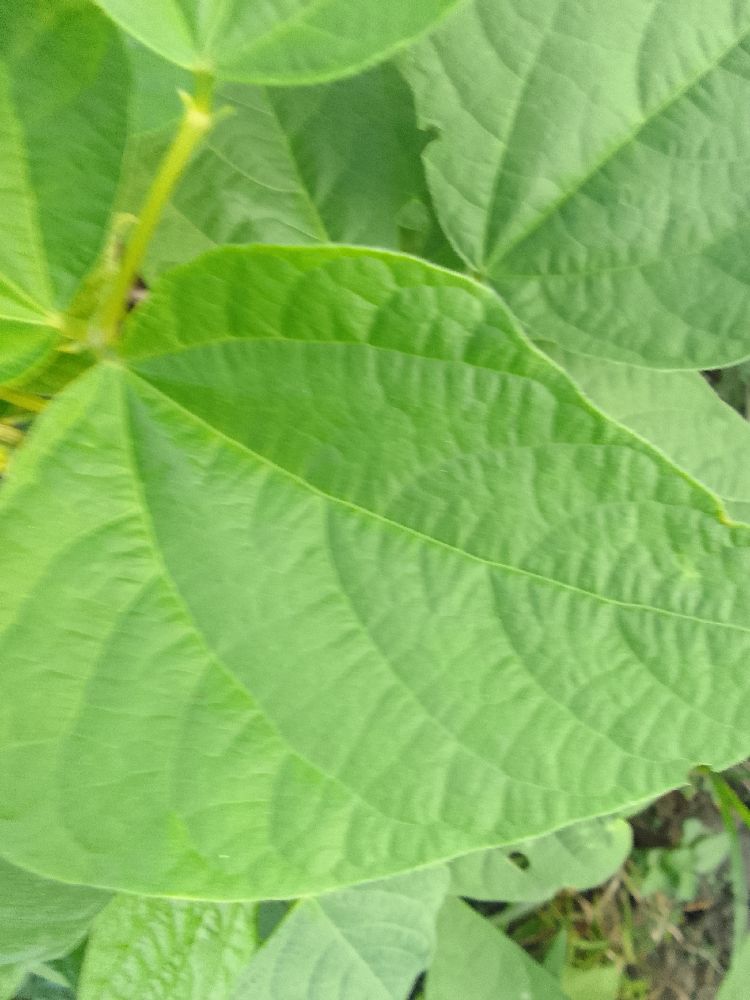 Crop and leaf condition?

common bean, healthy
